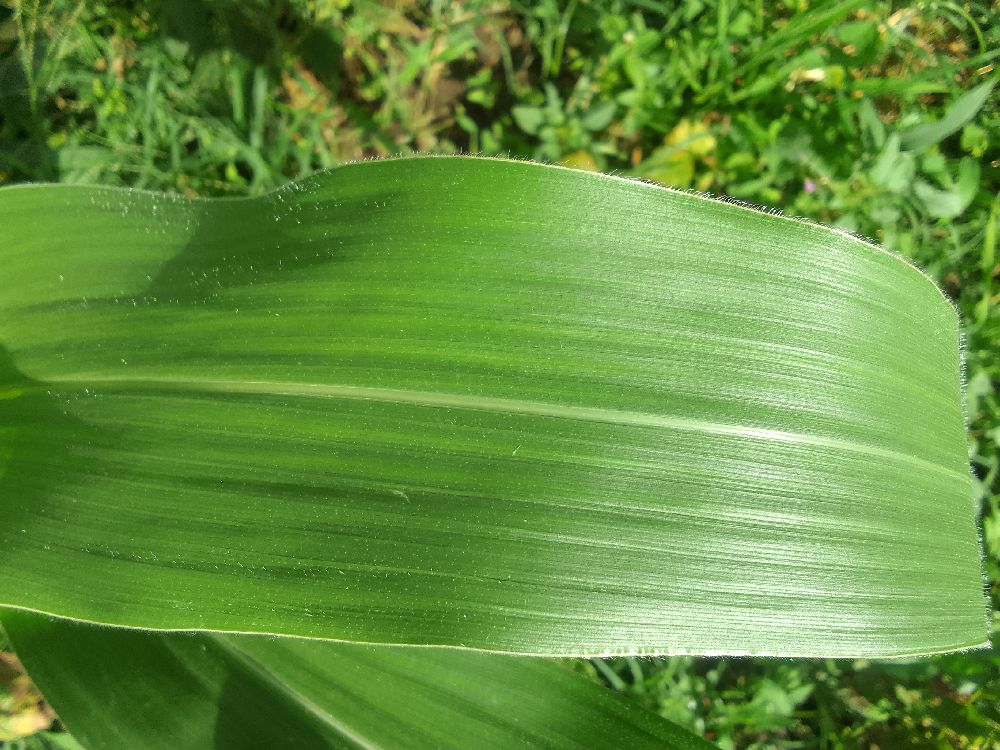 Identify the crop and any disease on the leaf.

maize, healthy
